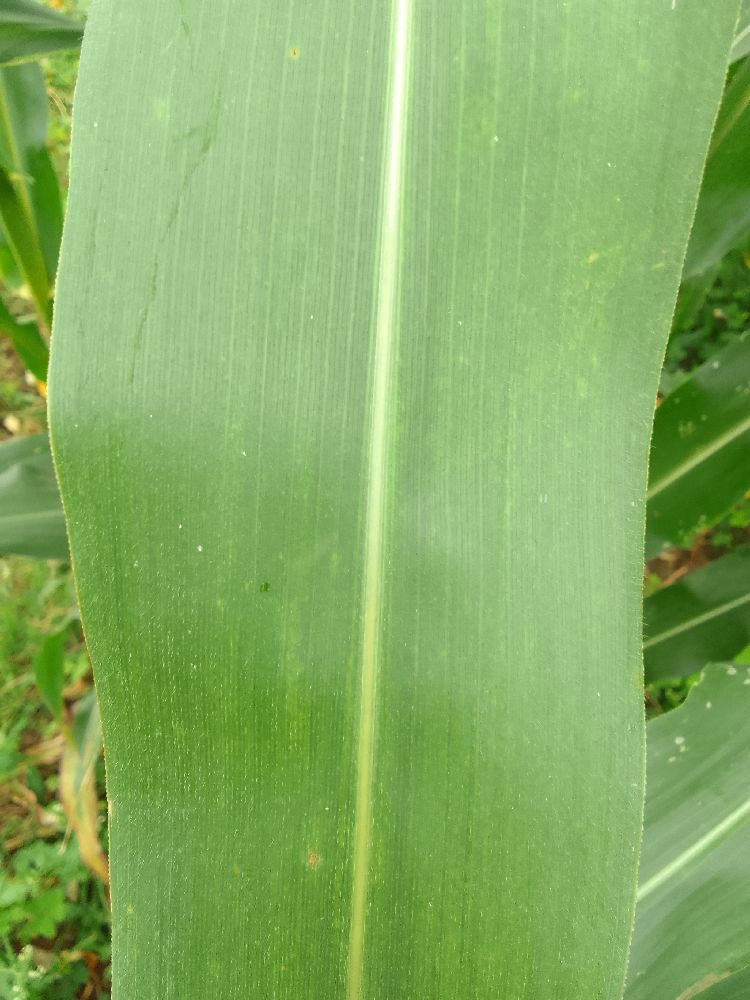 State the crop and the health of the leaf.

maize, healthy
